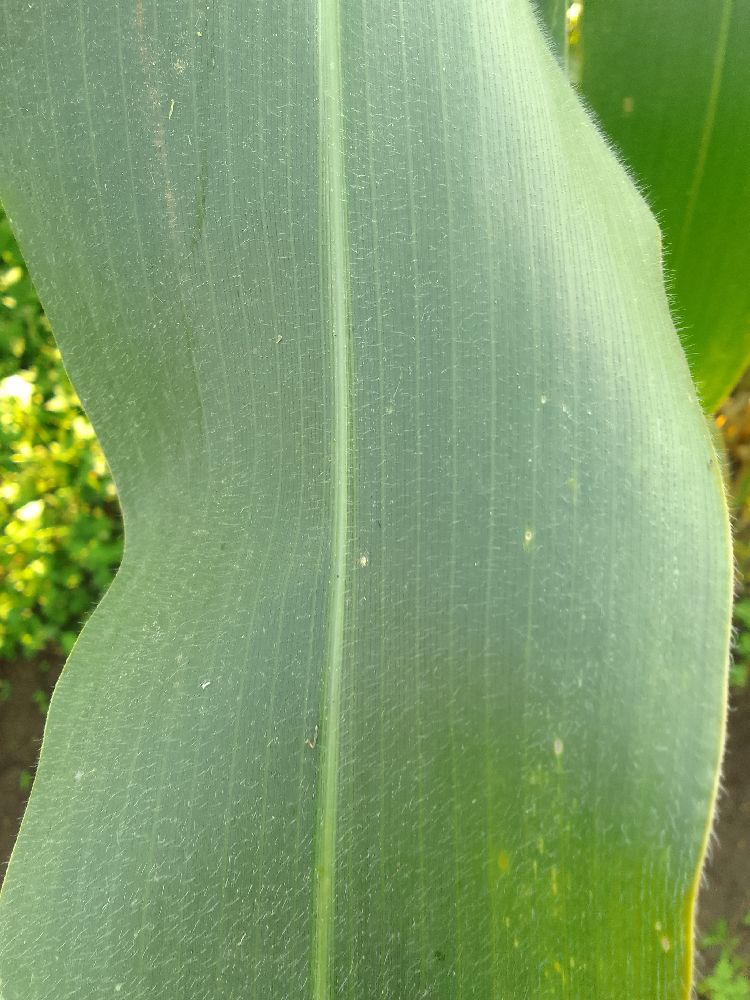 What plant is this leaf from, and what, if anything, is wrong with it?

maize, healthy
